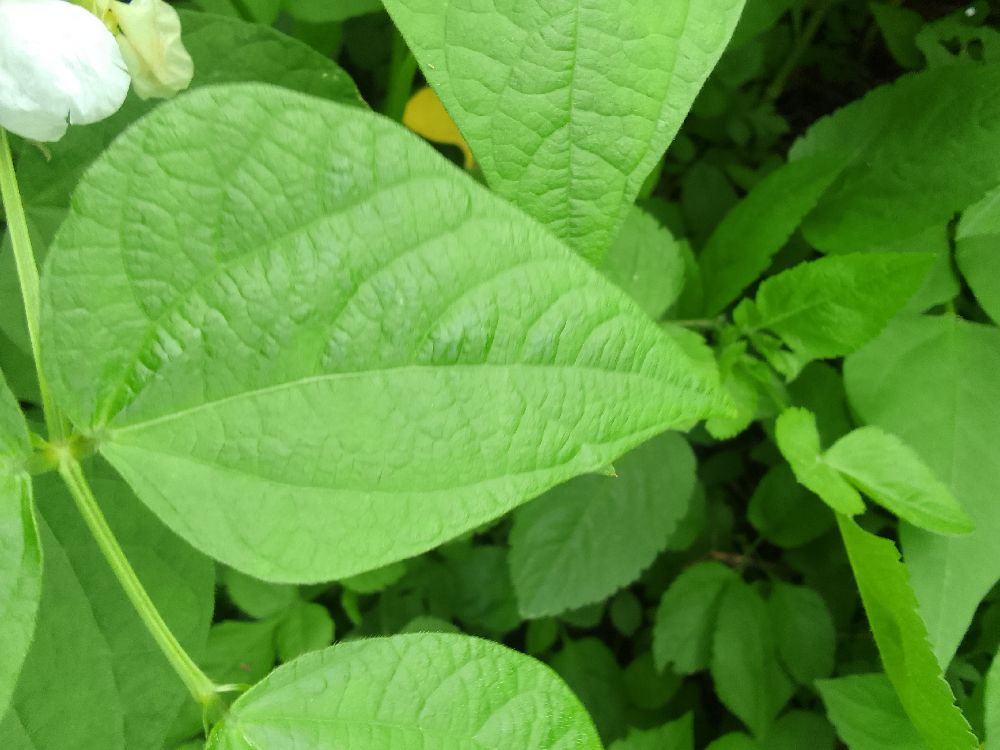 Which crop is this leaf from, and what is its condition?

common bean, healthy
